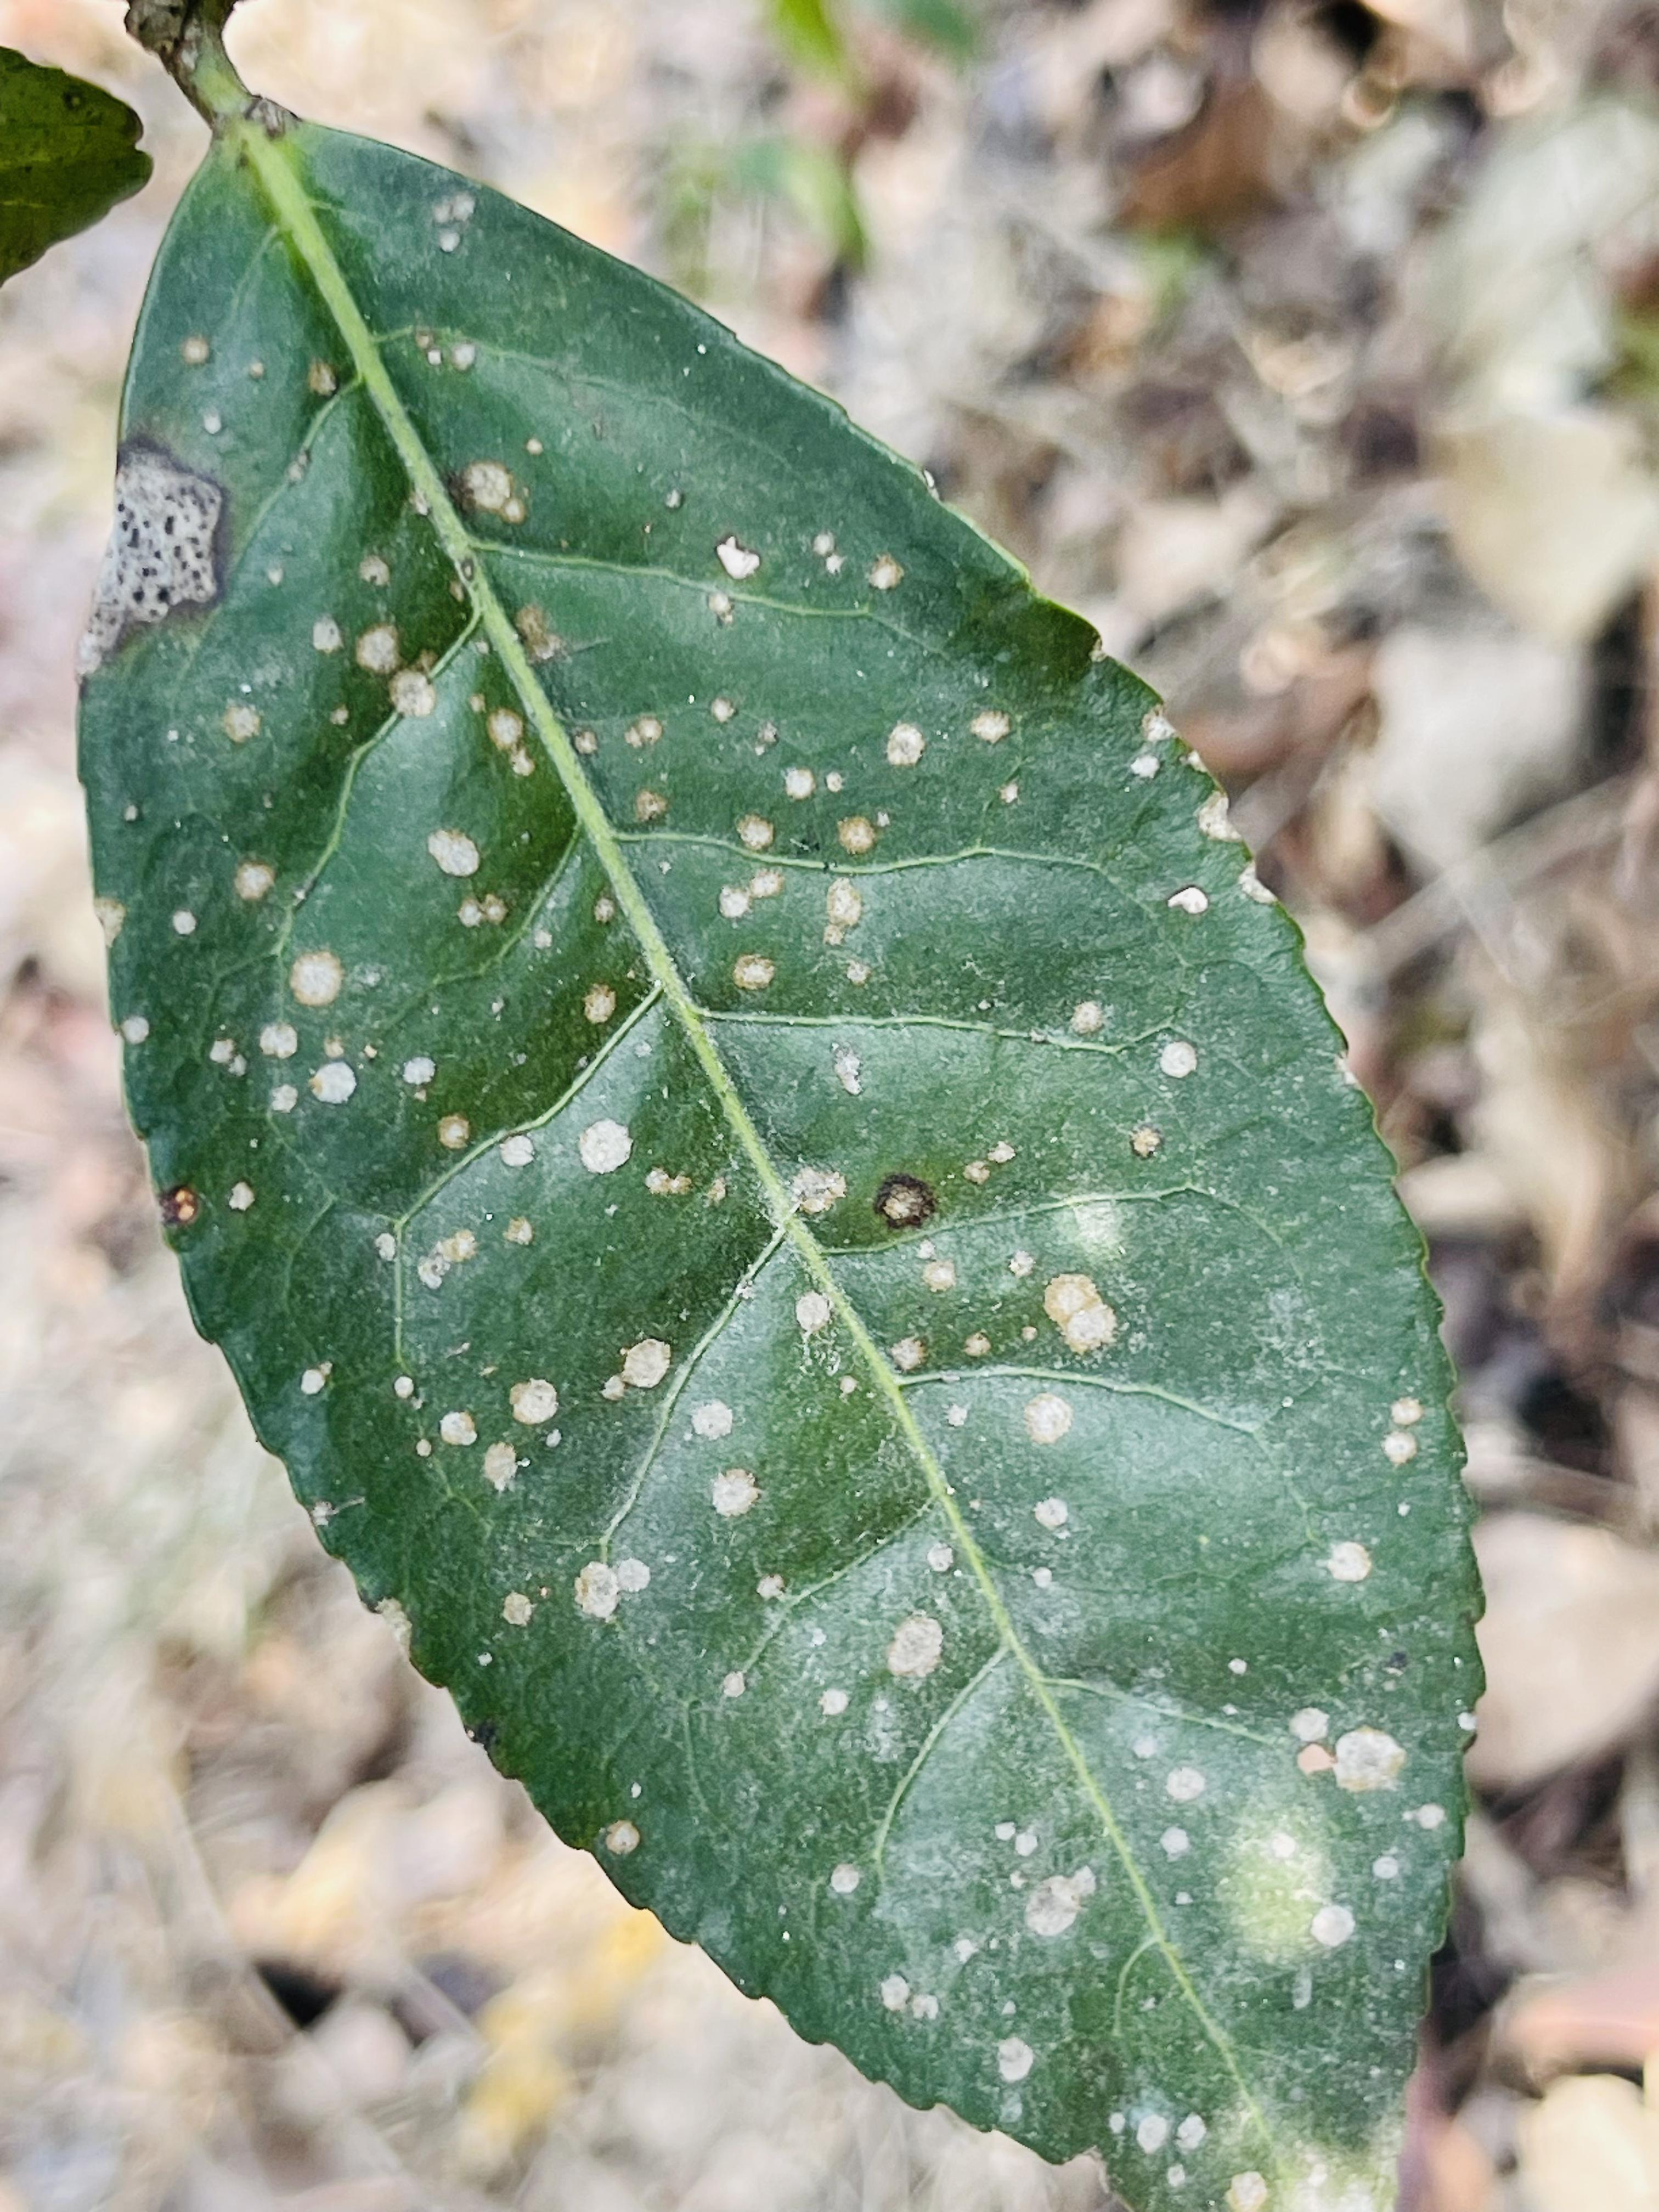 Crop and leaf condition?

tea, red rust
